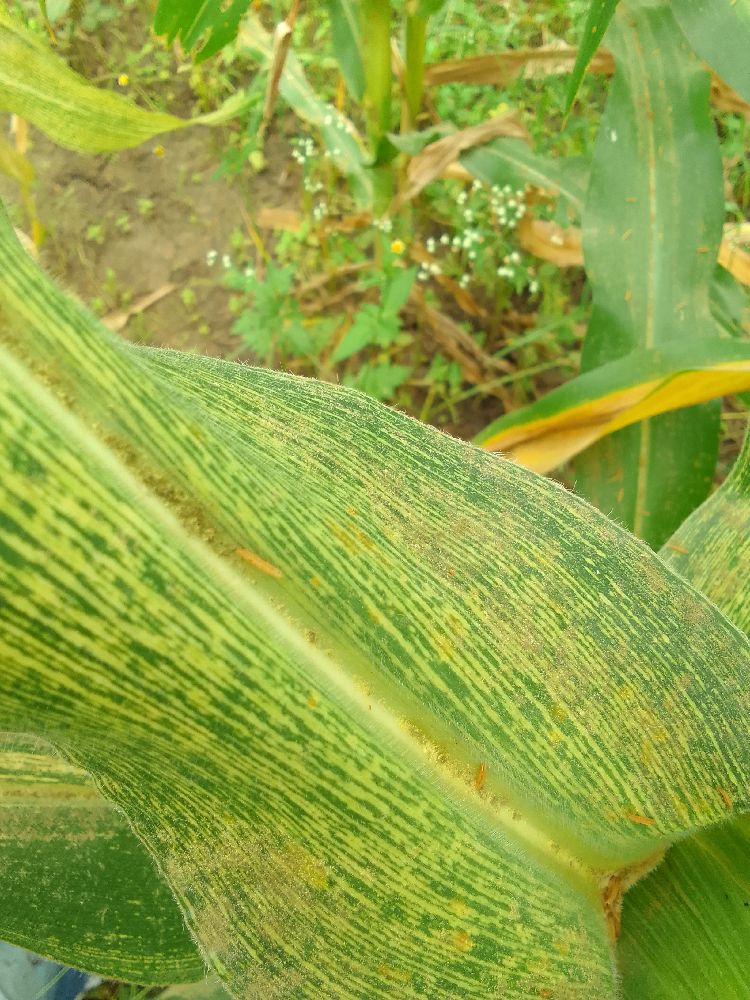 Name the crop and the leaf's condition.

maize, maize streak virus
